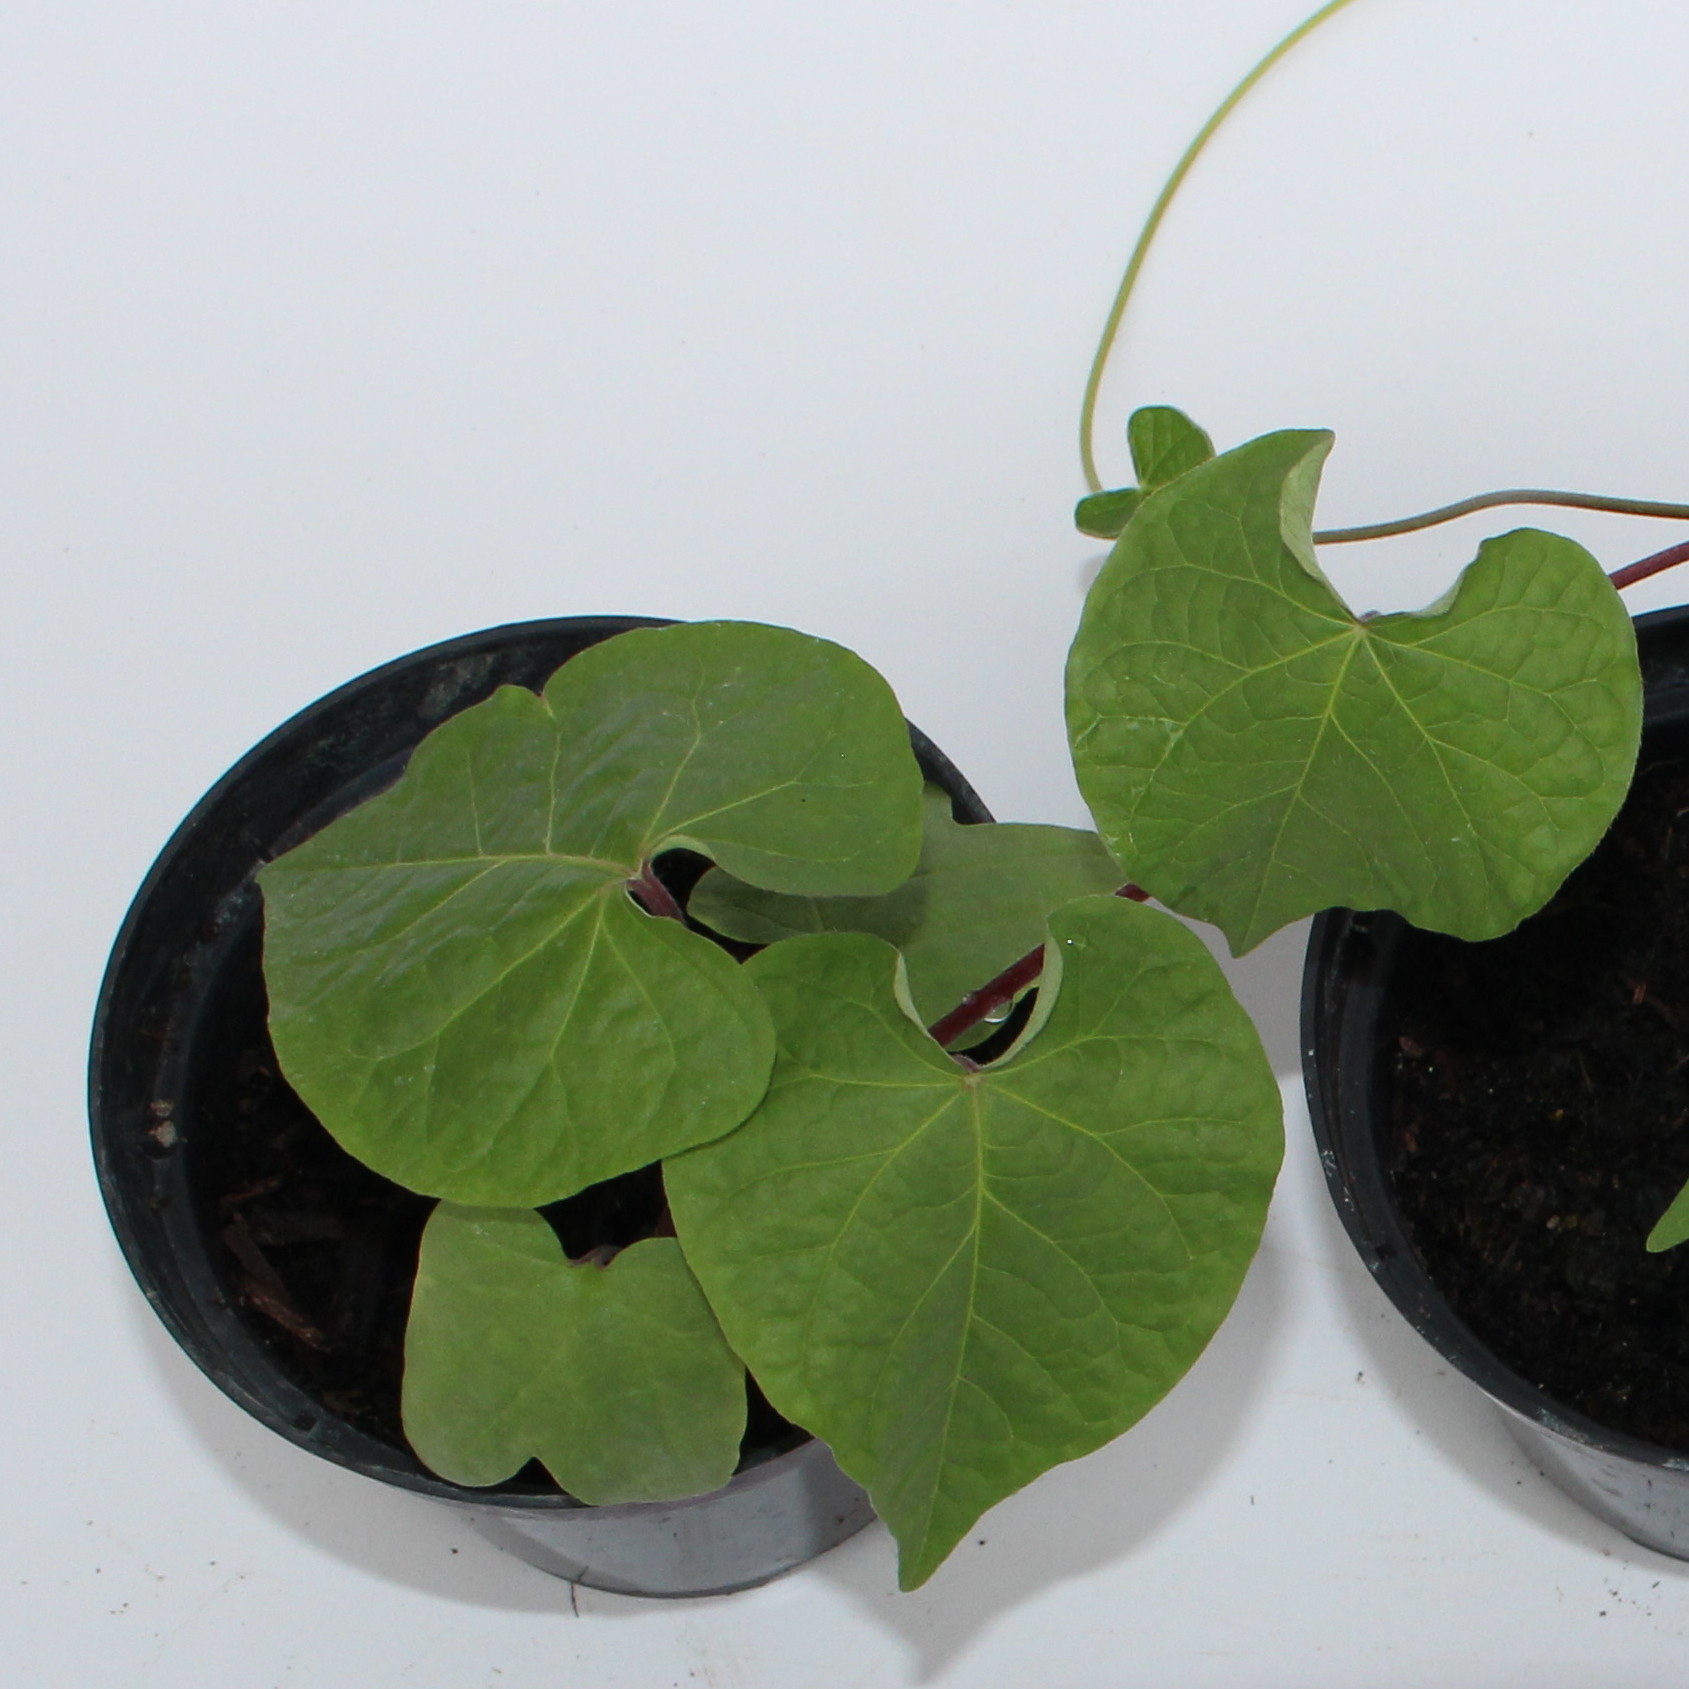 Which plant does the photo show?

Convolvulus arvensis
